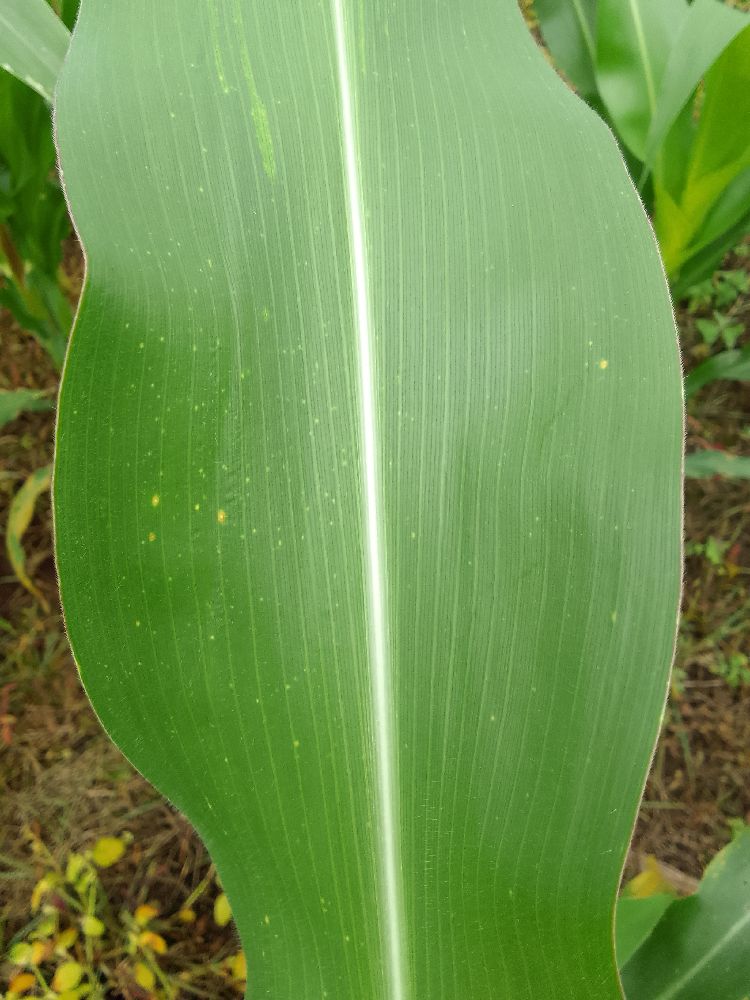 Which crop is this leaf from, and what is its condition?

maize, healthy
